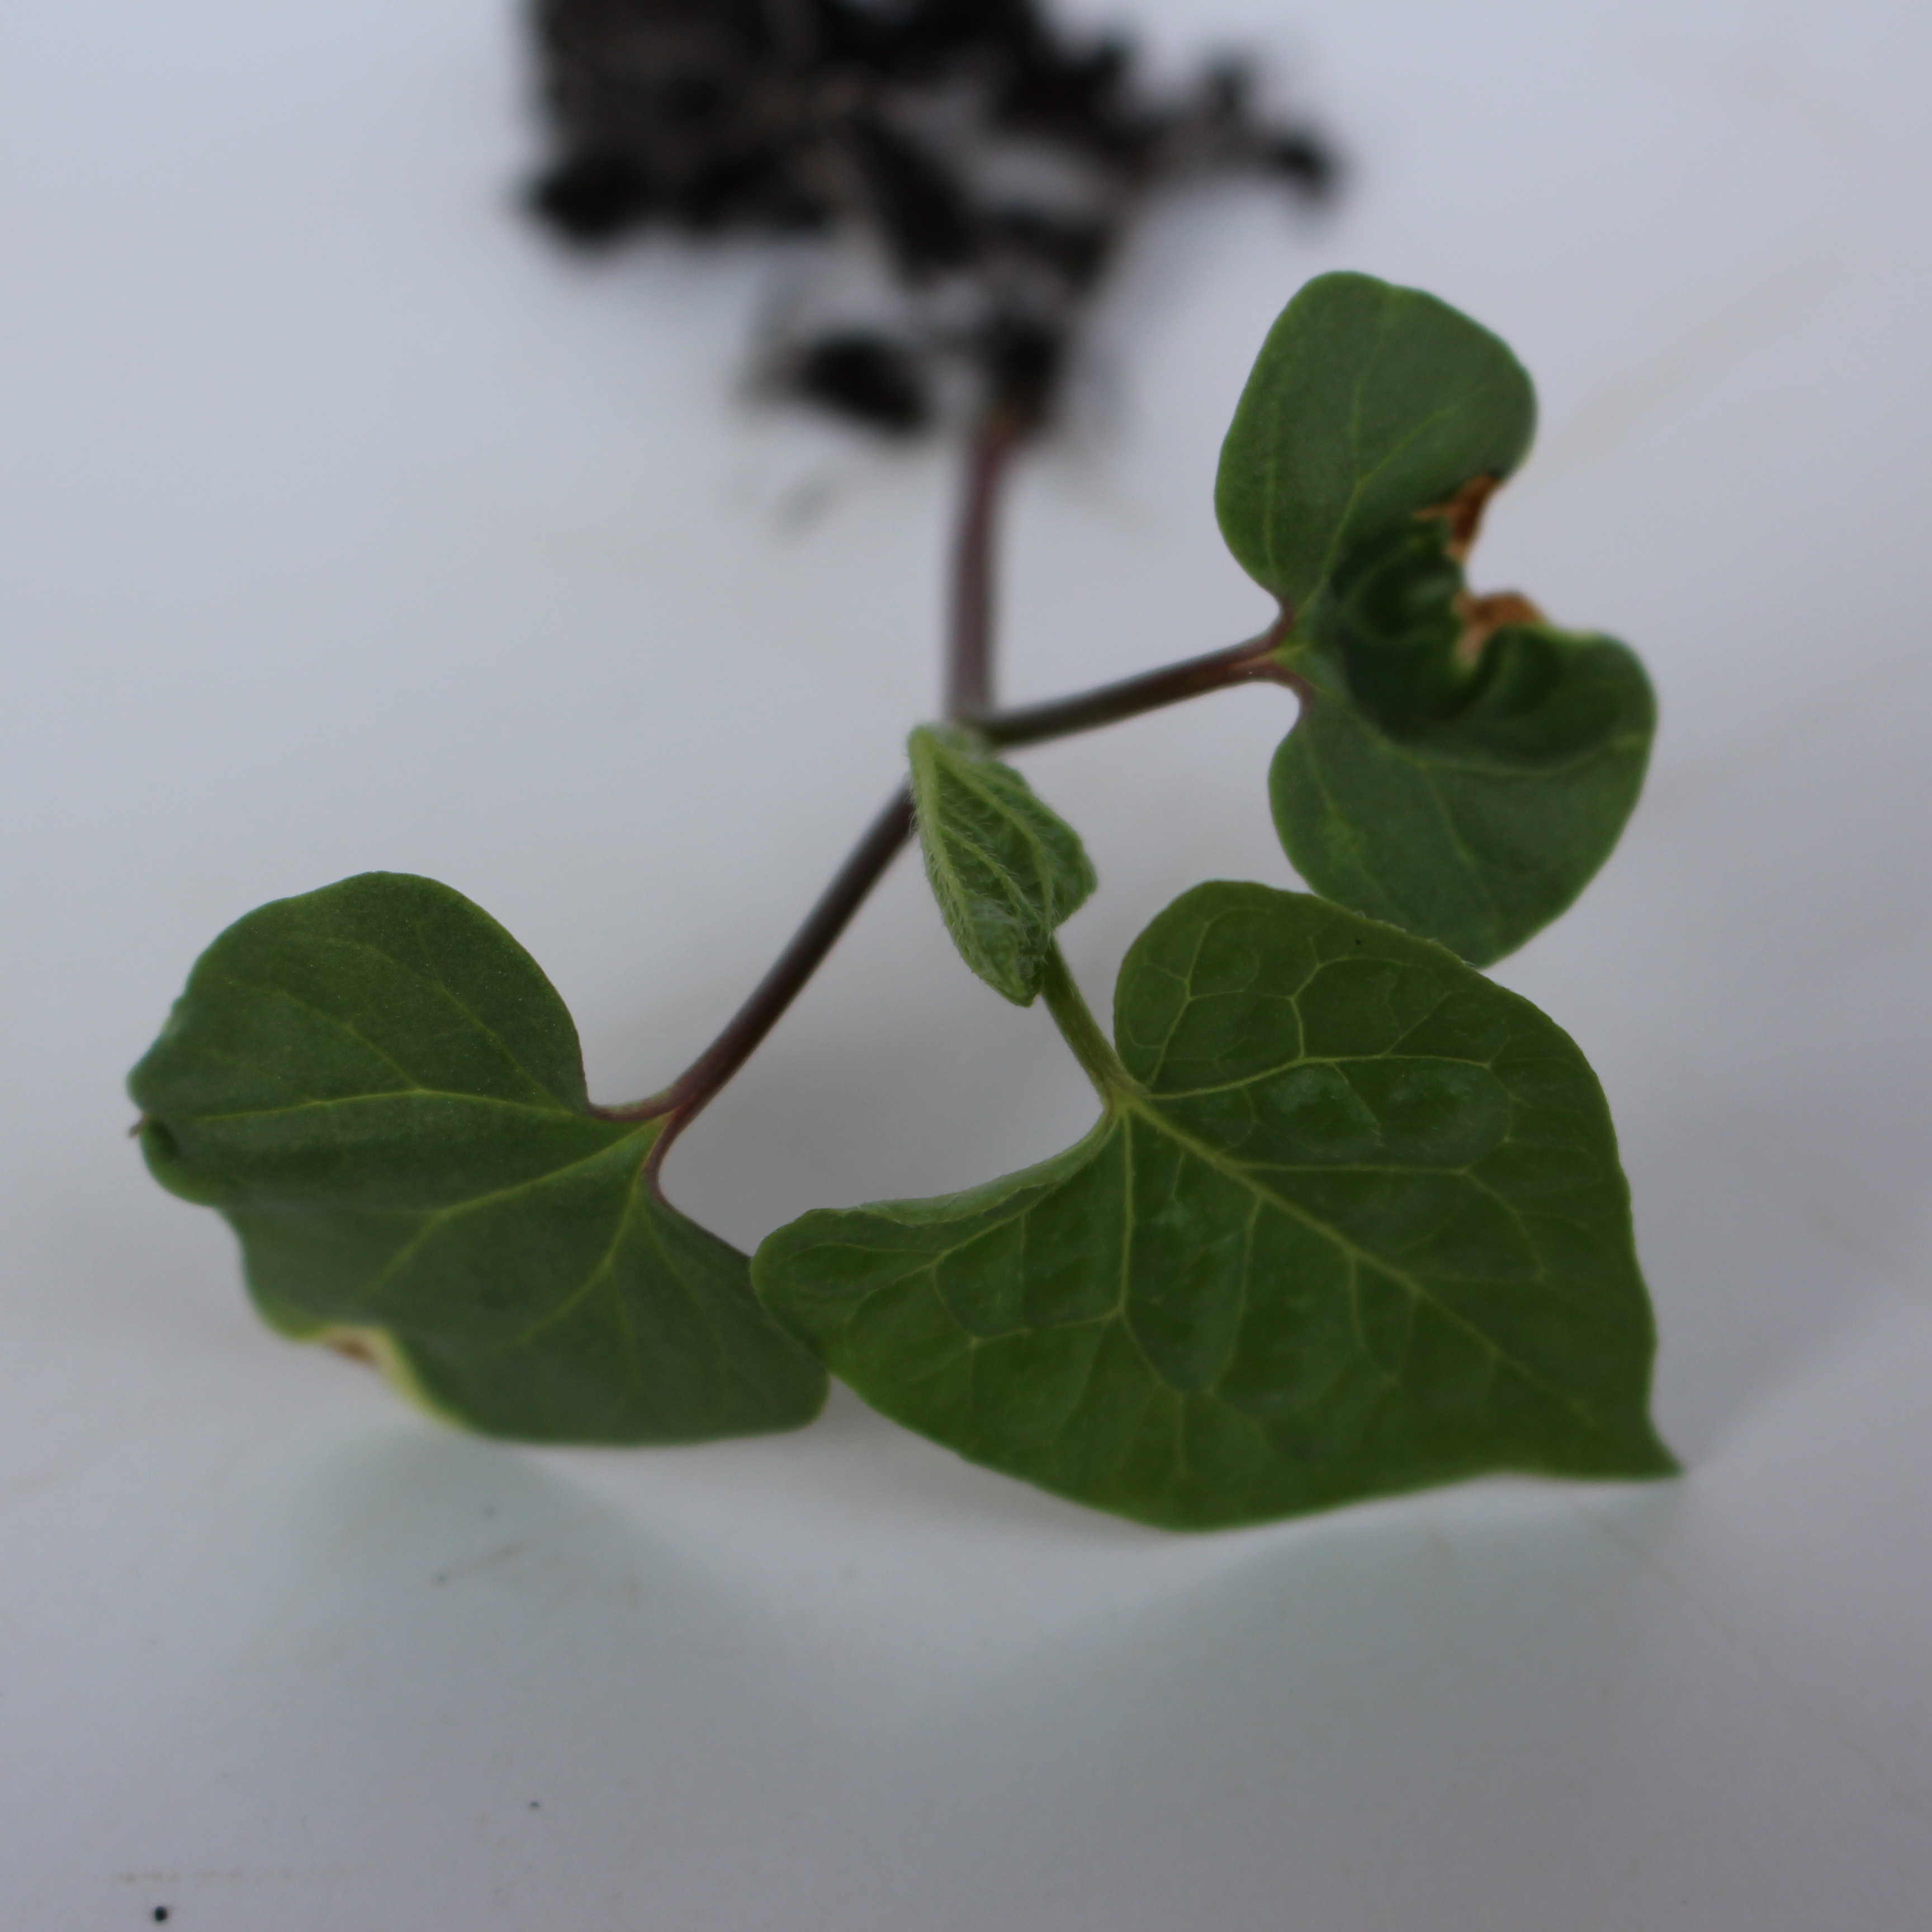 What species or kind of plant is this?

Convolvulus arvensis
